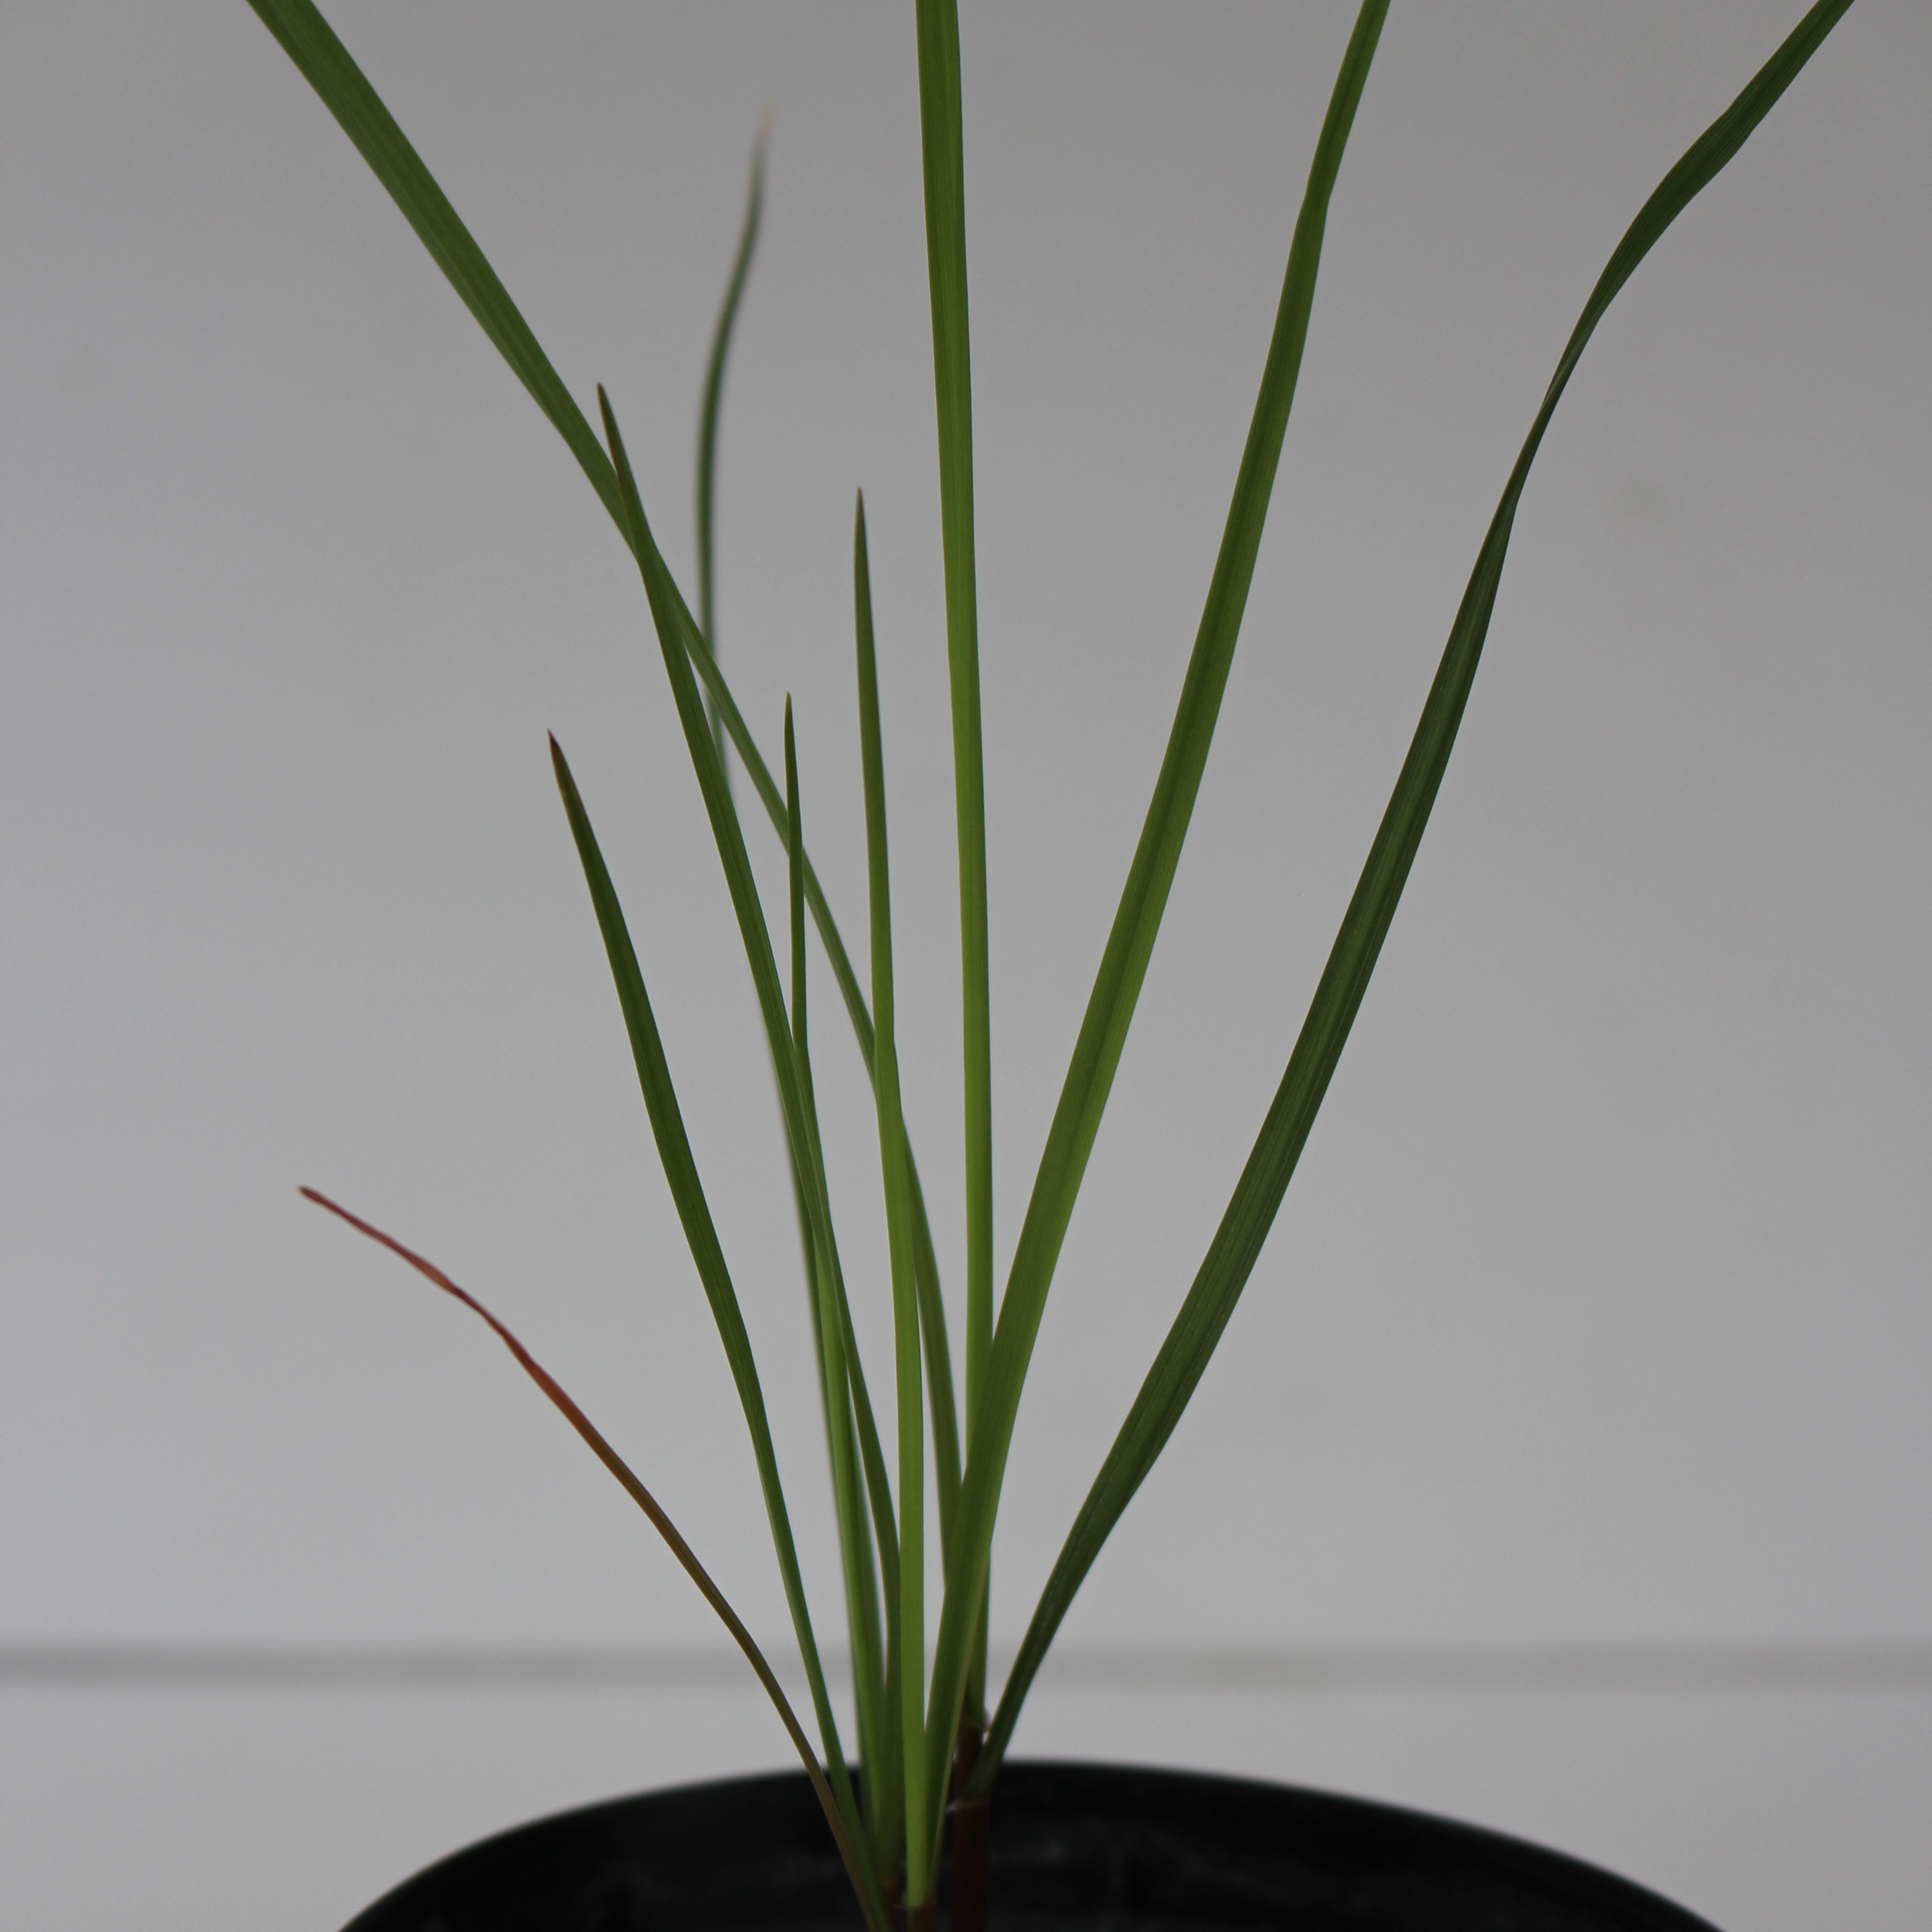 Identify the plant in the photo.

Lolium multiflorum
